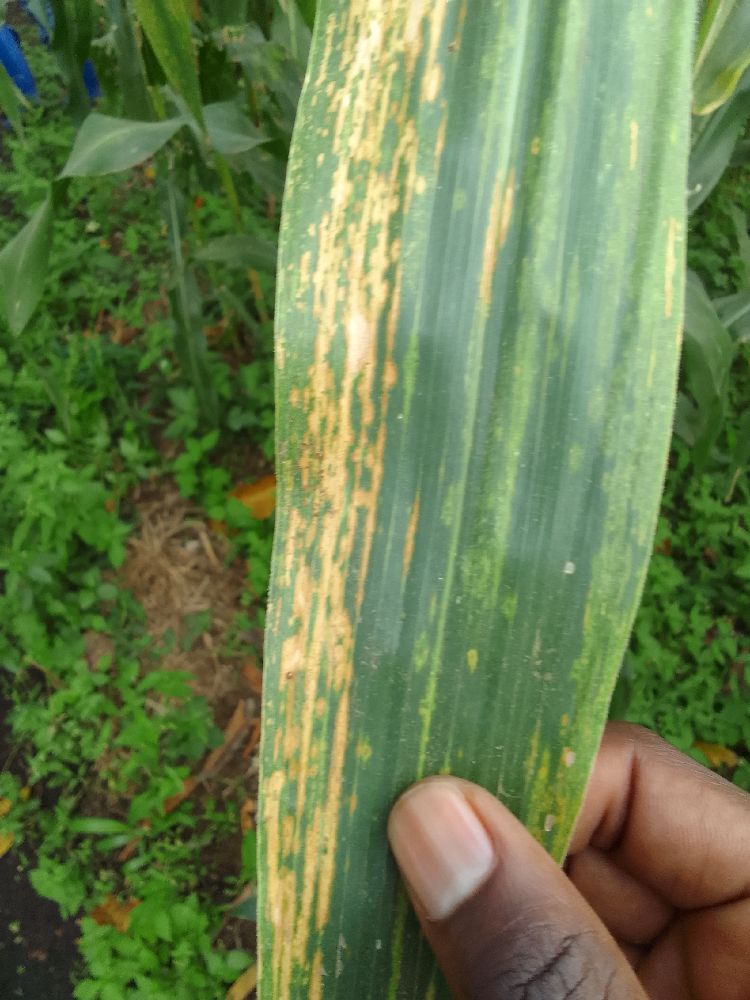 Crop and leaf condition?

maize, maize lethal necrosis
